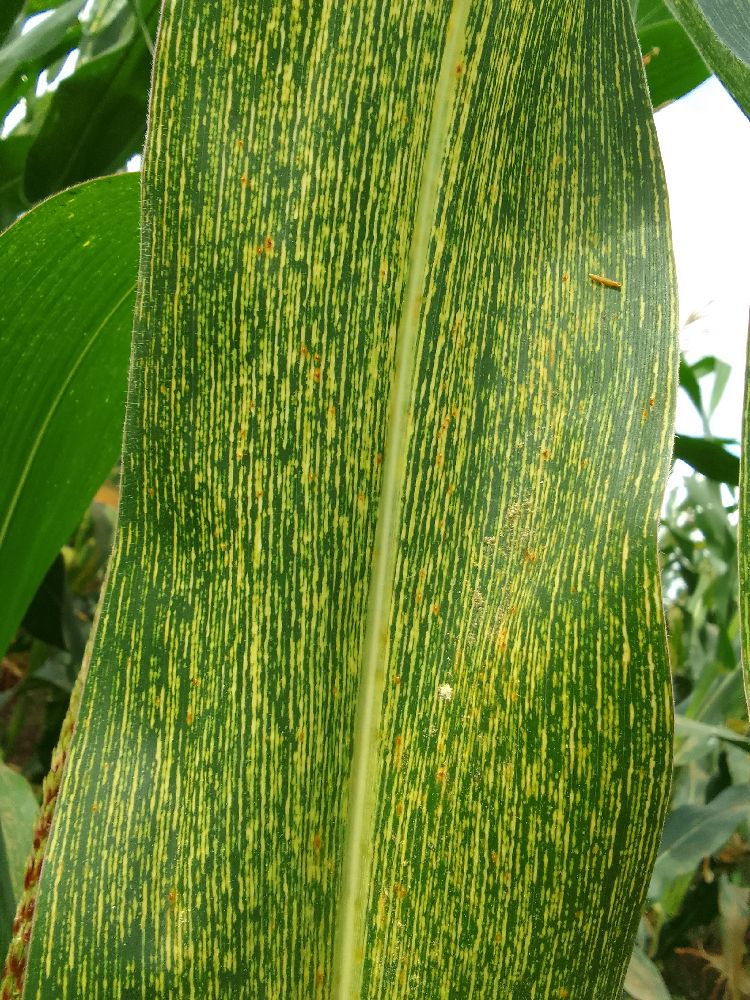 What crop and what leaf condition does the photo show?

maize, maize streak virus
